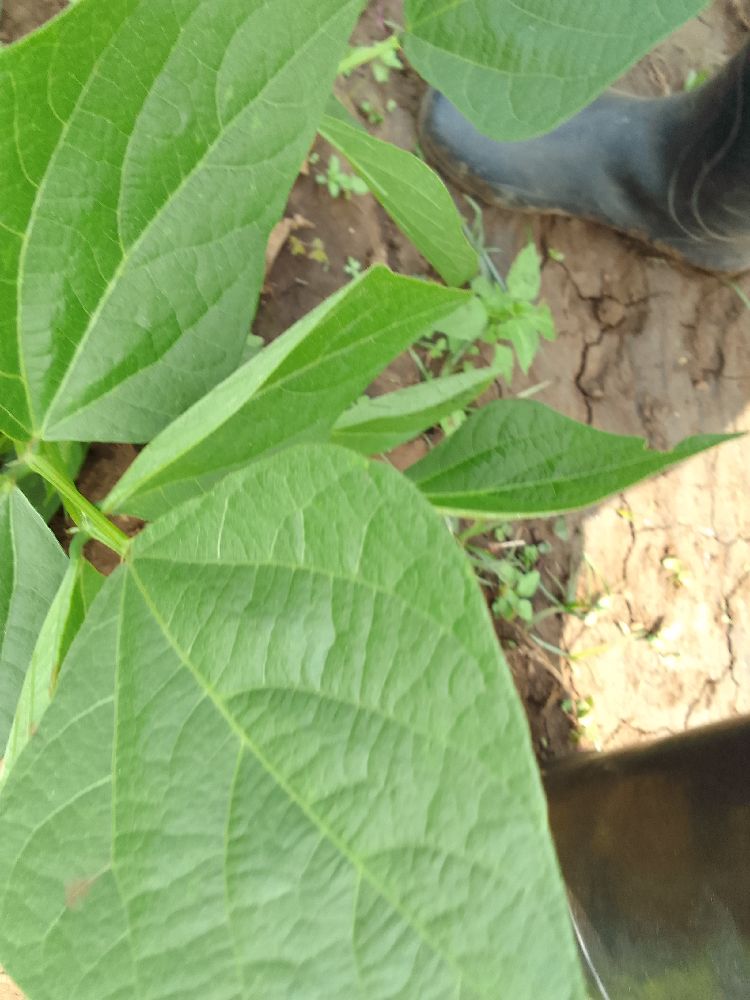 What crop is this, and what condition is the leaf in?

common bean, healthy
